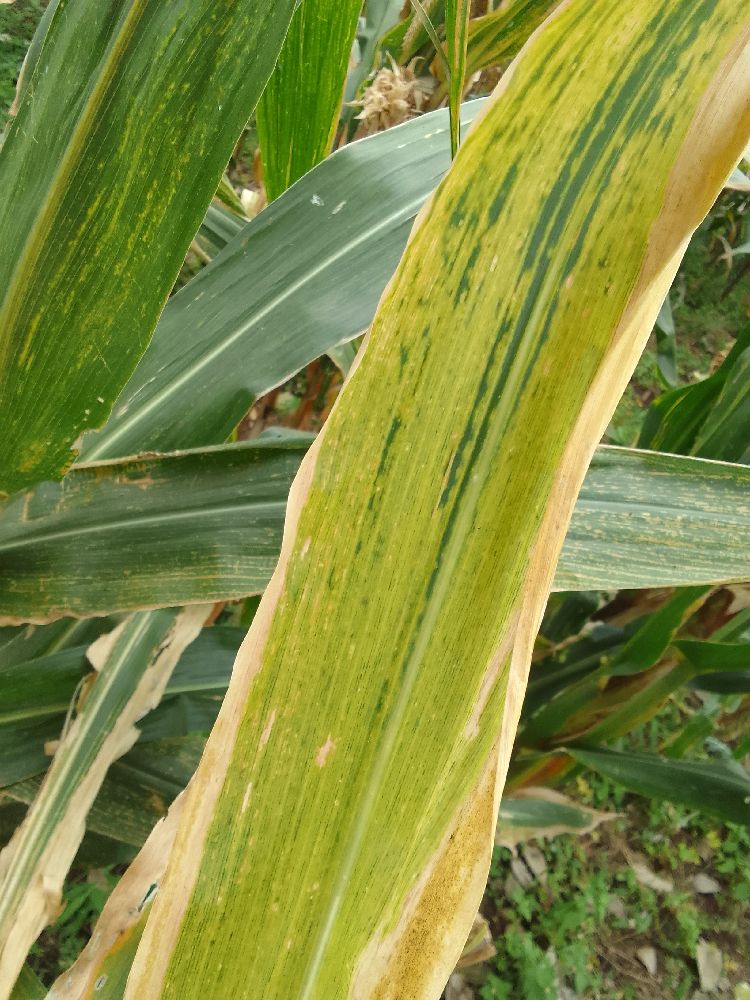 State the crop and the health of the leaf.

maize, maize lethal necrosis
